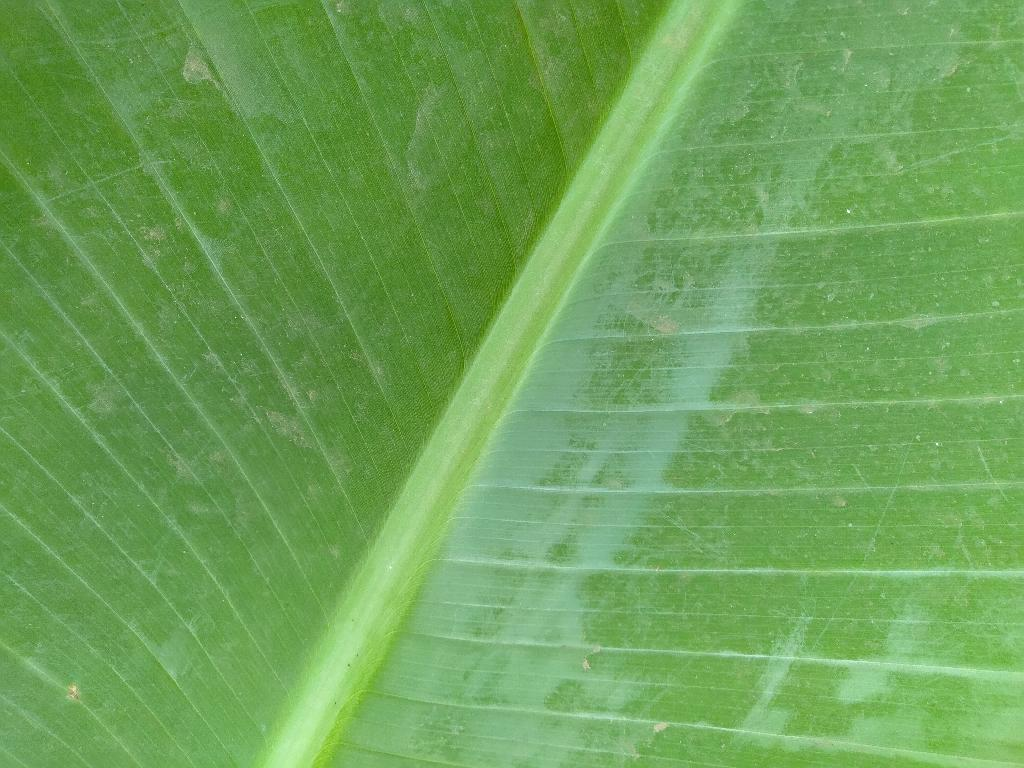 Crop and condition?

banana, healthy
